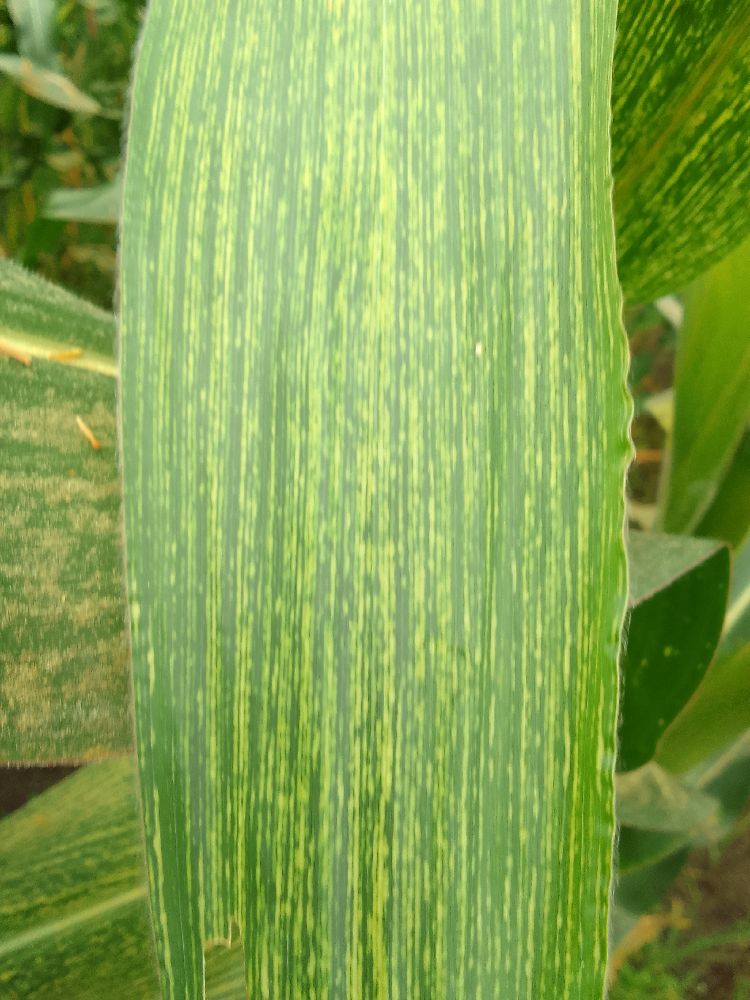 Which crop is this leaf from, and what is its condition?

maize, maize streak virus
